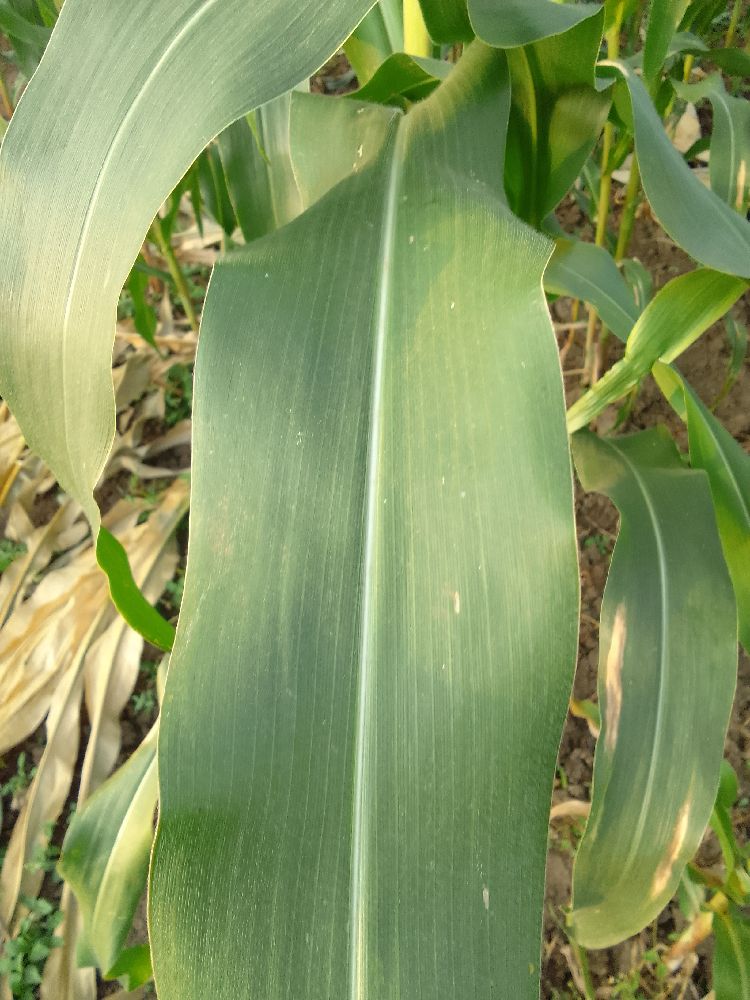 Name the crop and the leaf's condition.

maize, healthy
